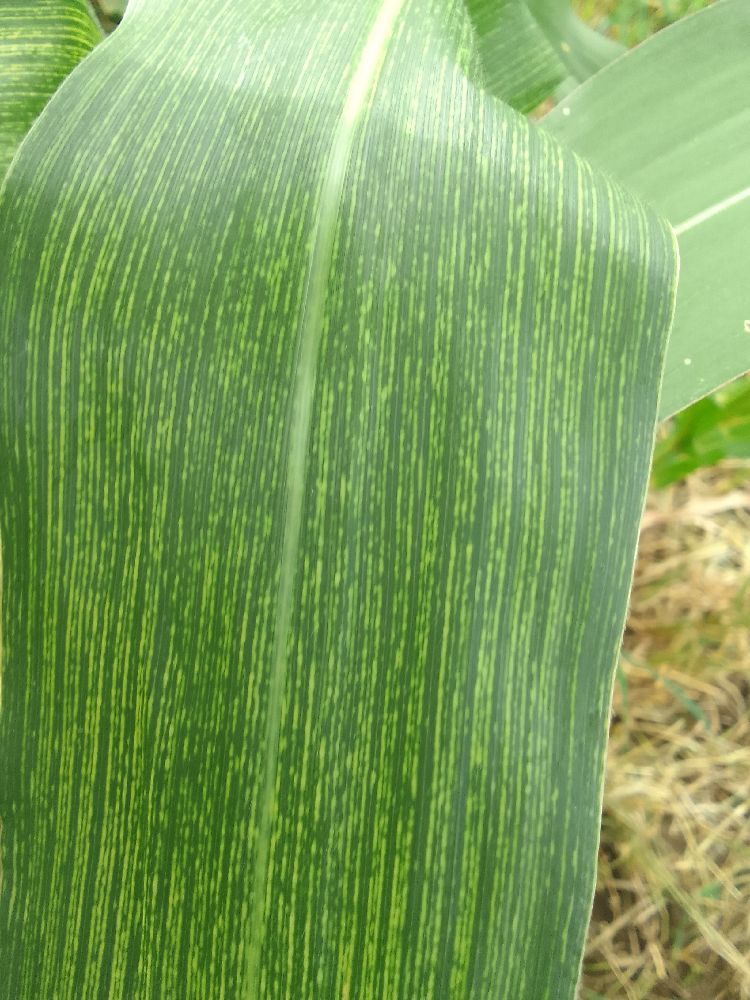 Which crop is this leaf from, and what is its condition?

maize, maize streak virus
